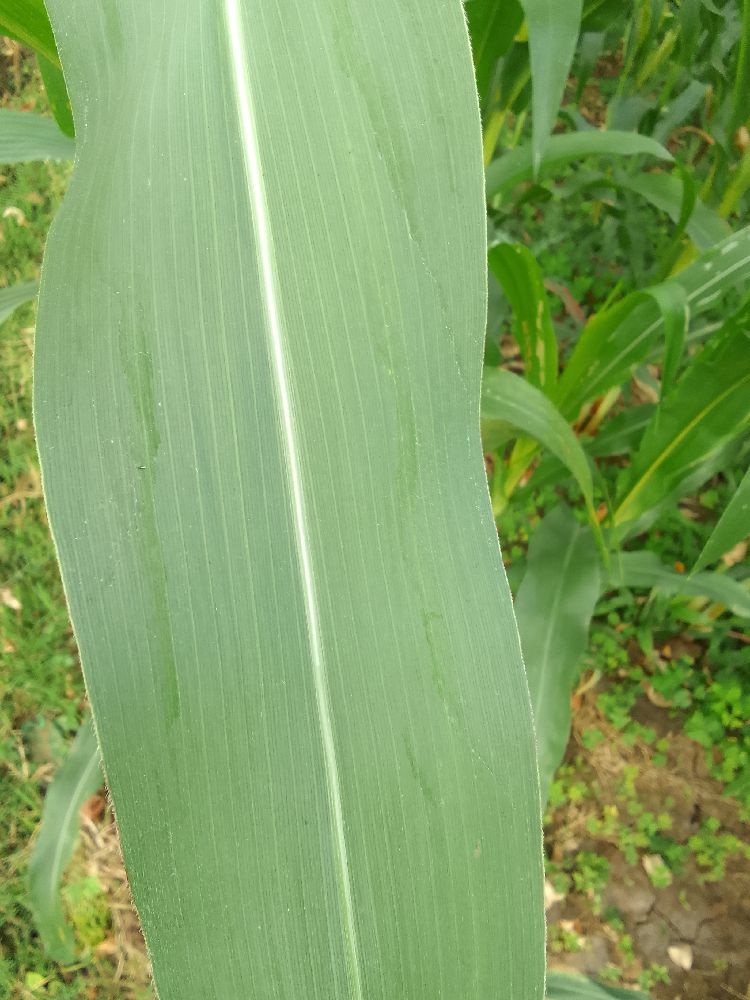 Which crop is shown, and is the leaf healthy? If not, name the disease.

maize, healthy
